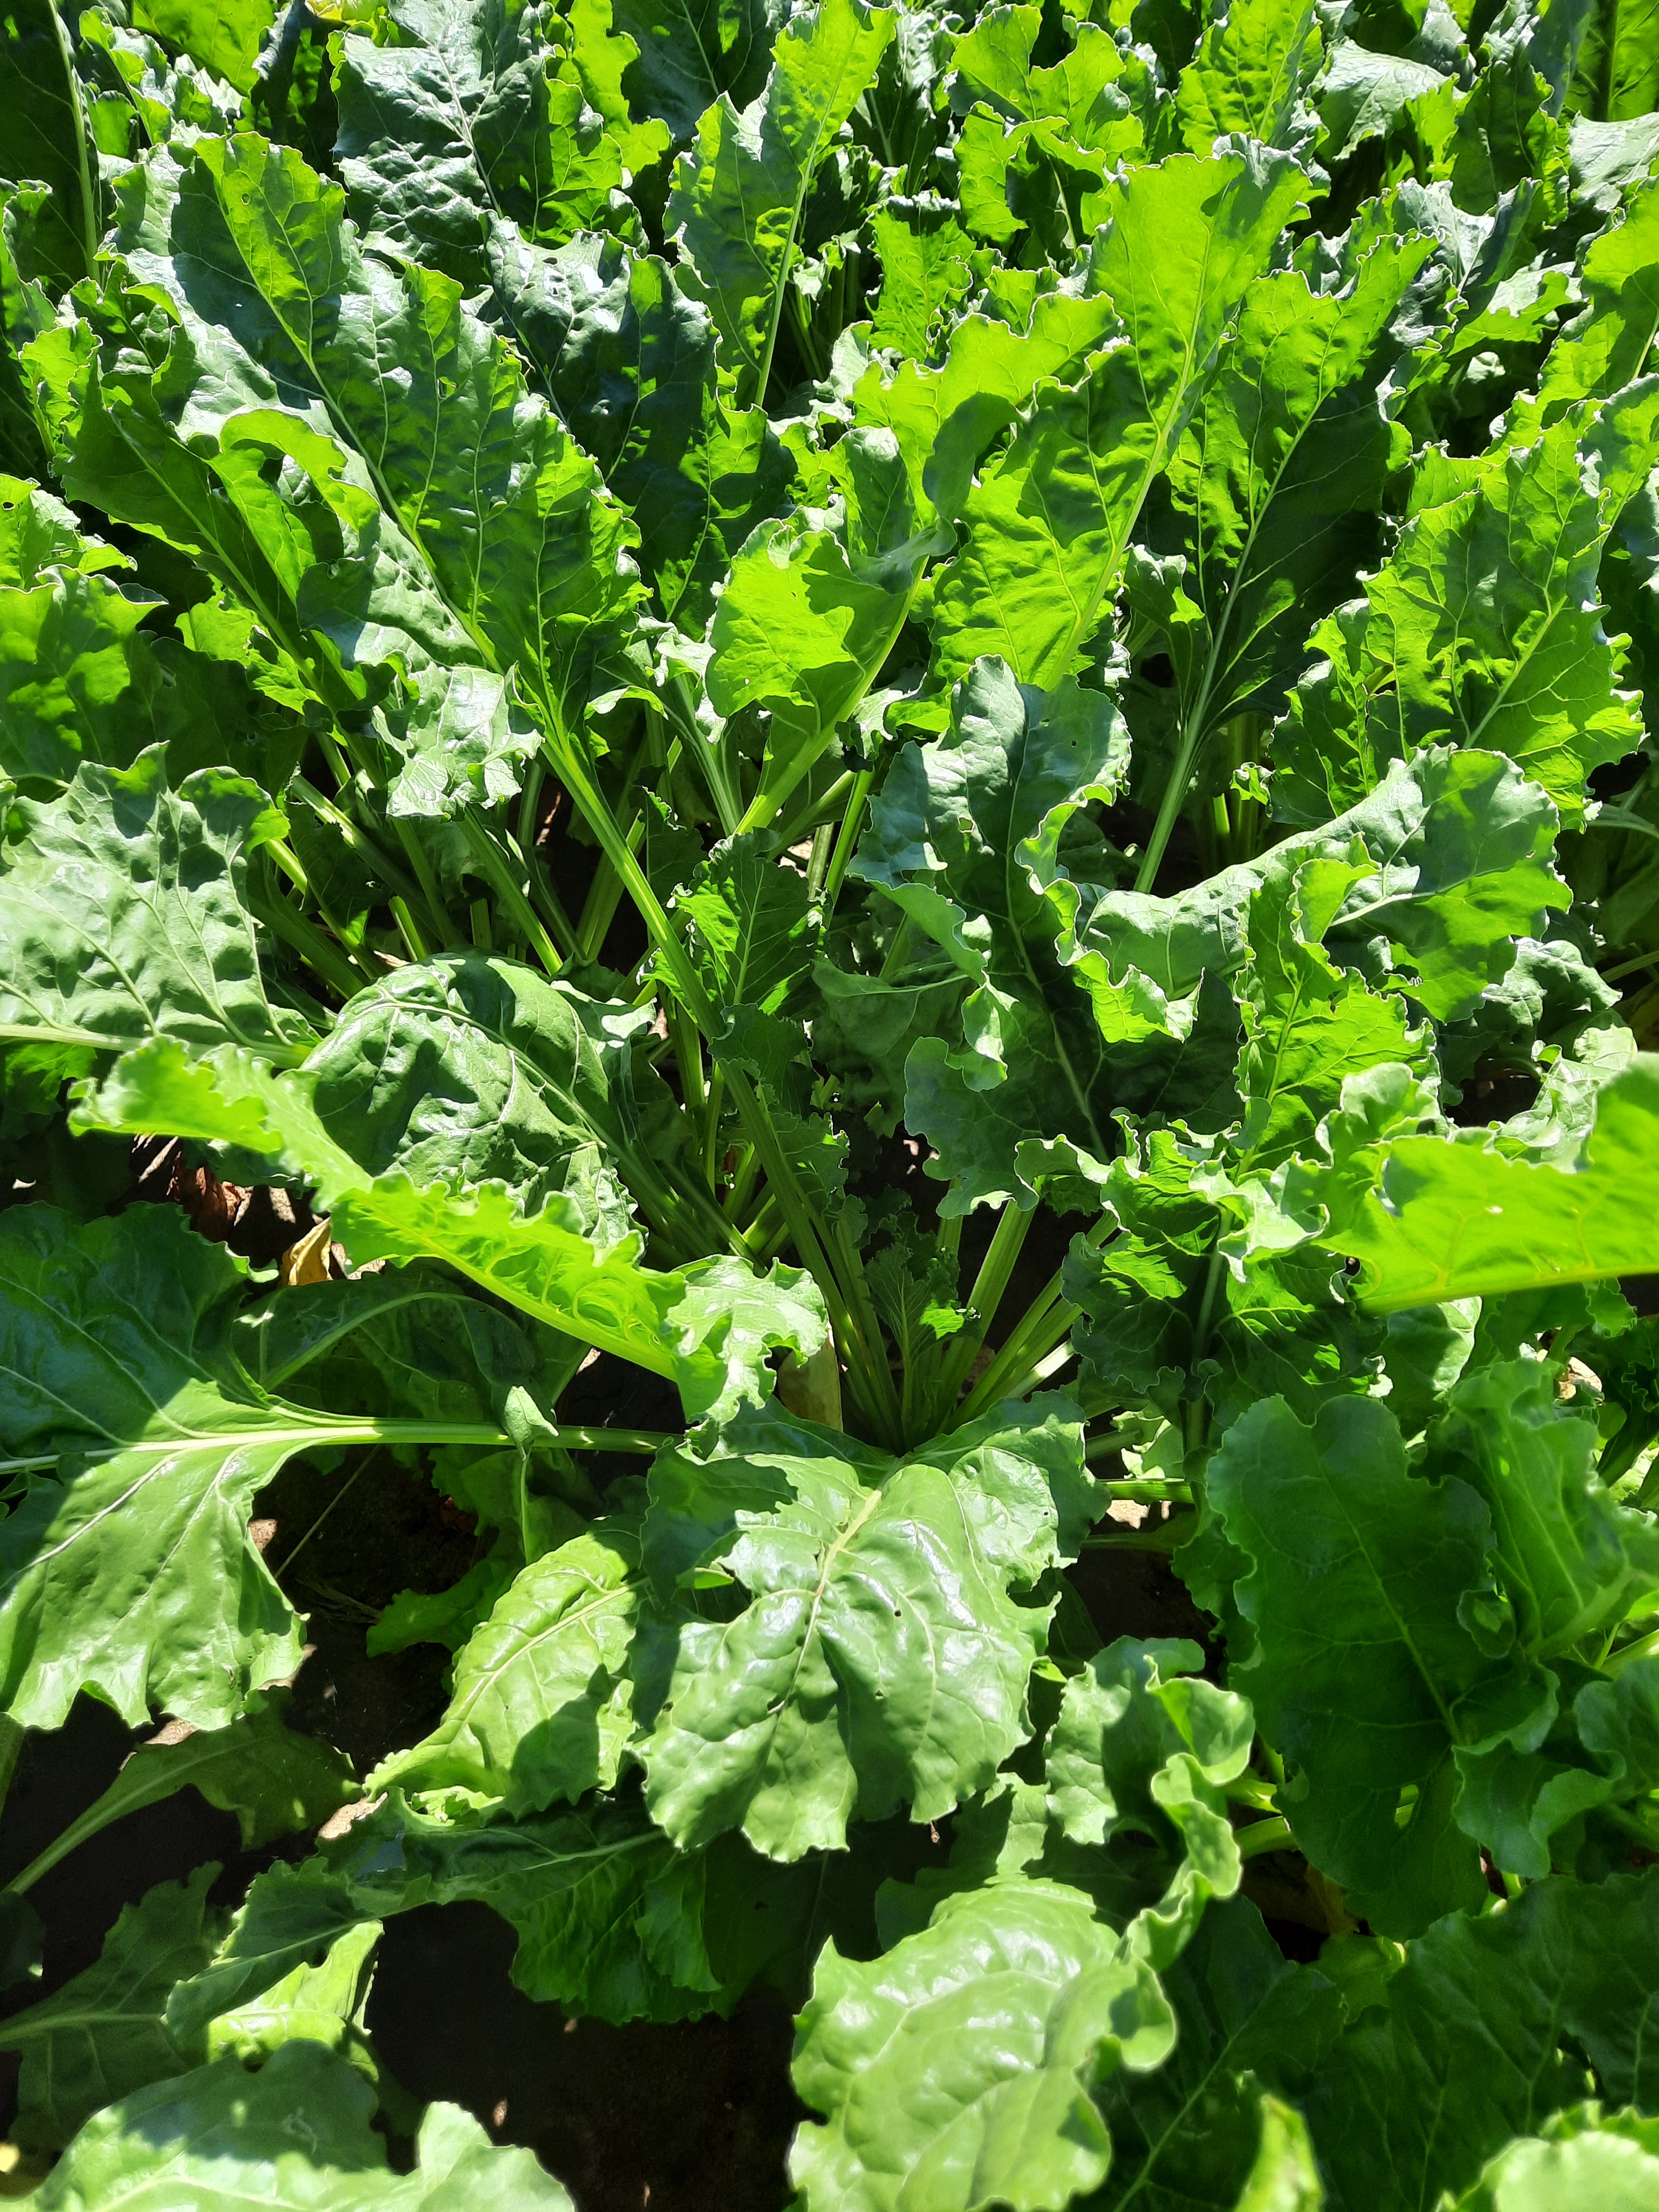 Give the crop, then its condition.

beet, unaffected
